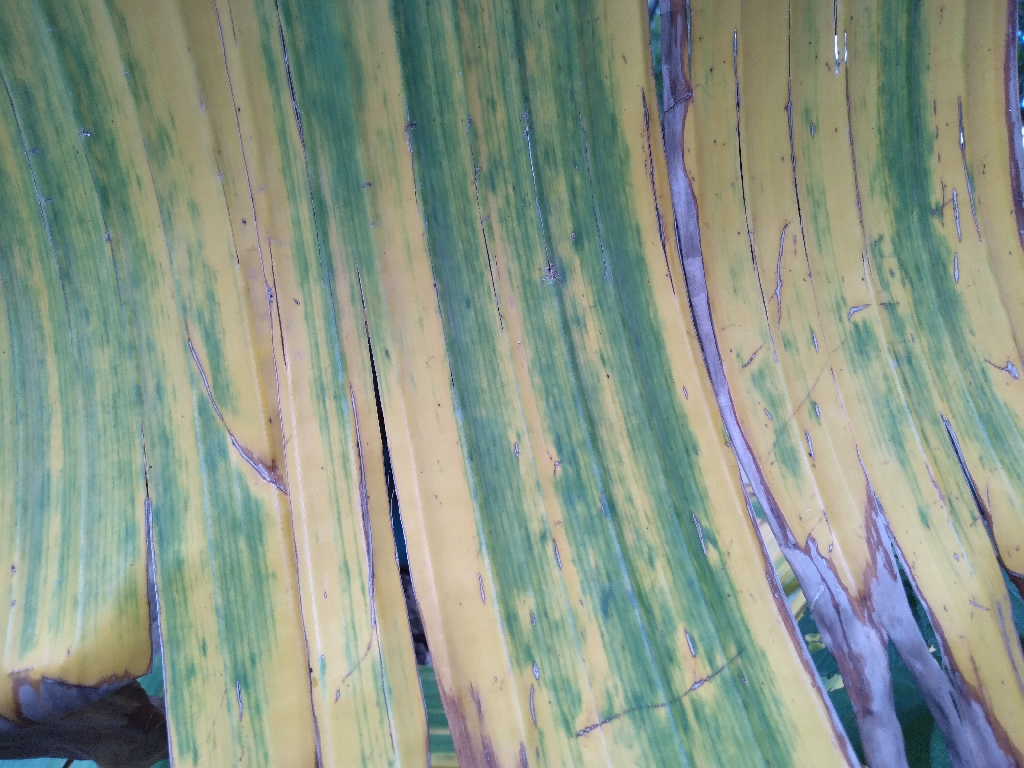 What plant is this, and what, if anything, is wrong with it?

banana, fusarium wilt race 1
